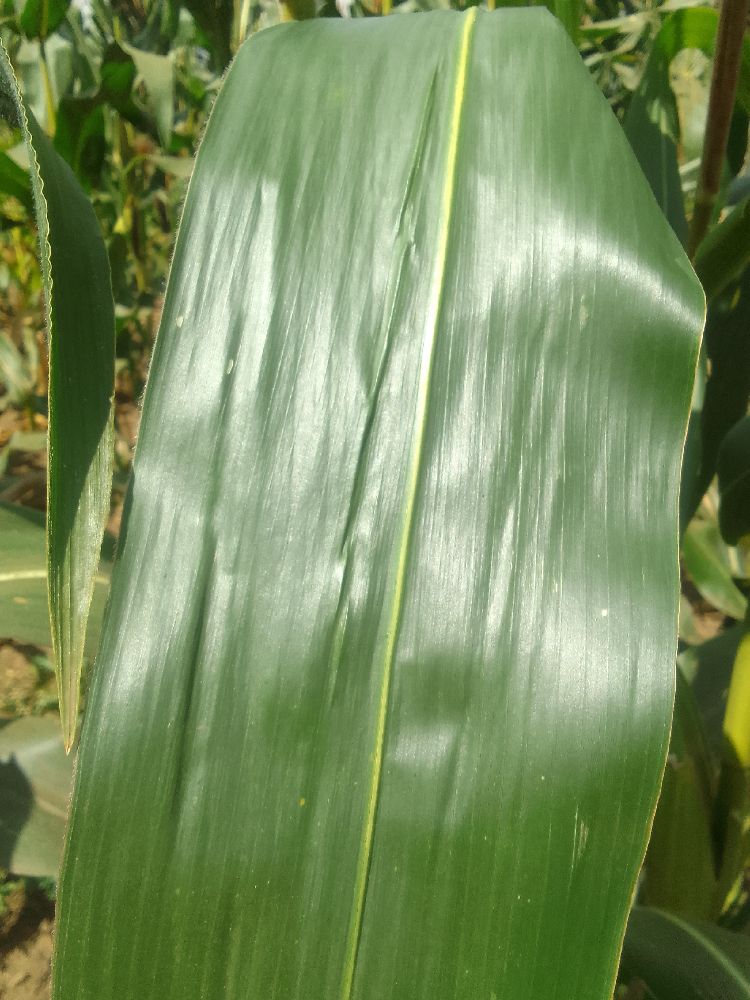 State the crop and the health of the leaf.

maize, healthy
